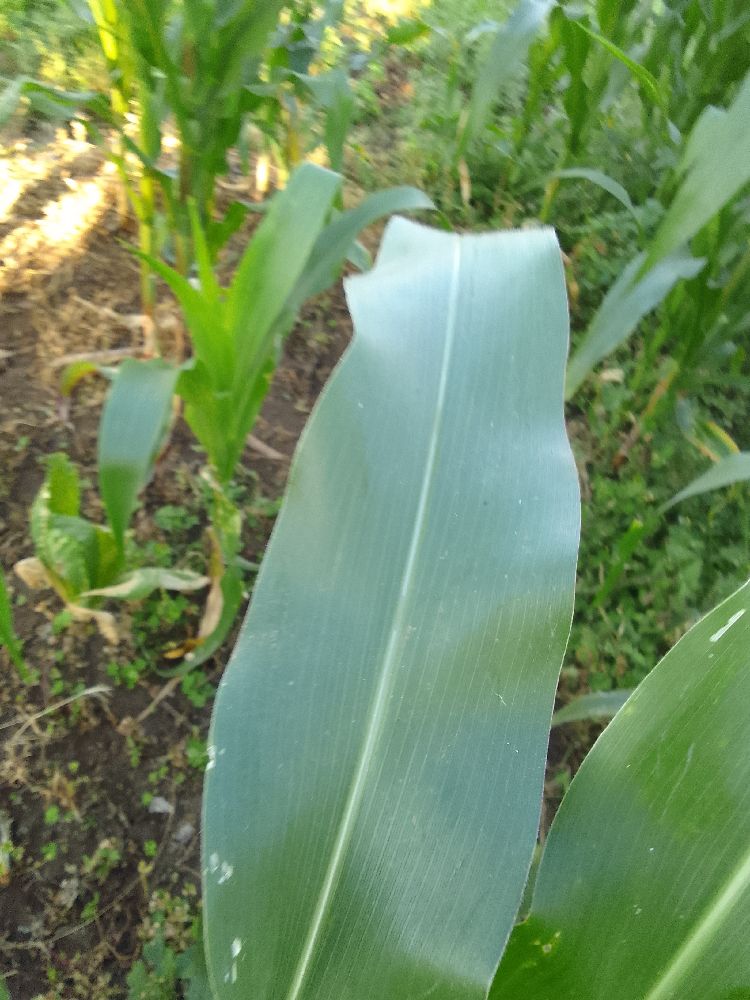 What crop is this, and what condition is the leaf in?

maize, healthy
